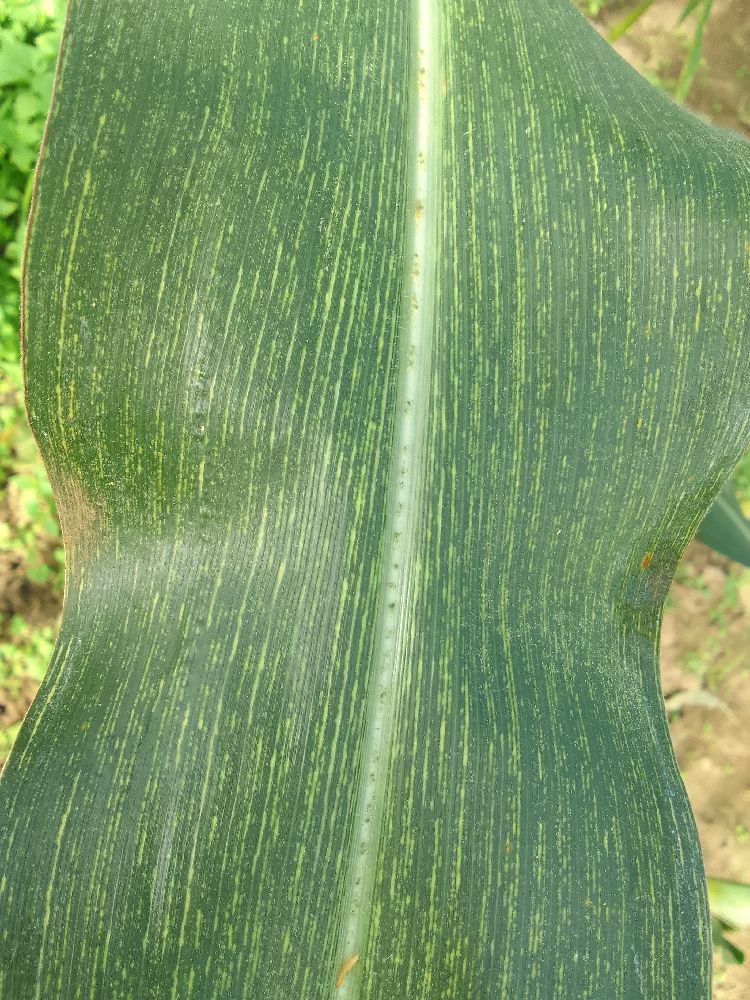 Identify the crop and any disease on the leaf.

maize, maize streak virus
